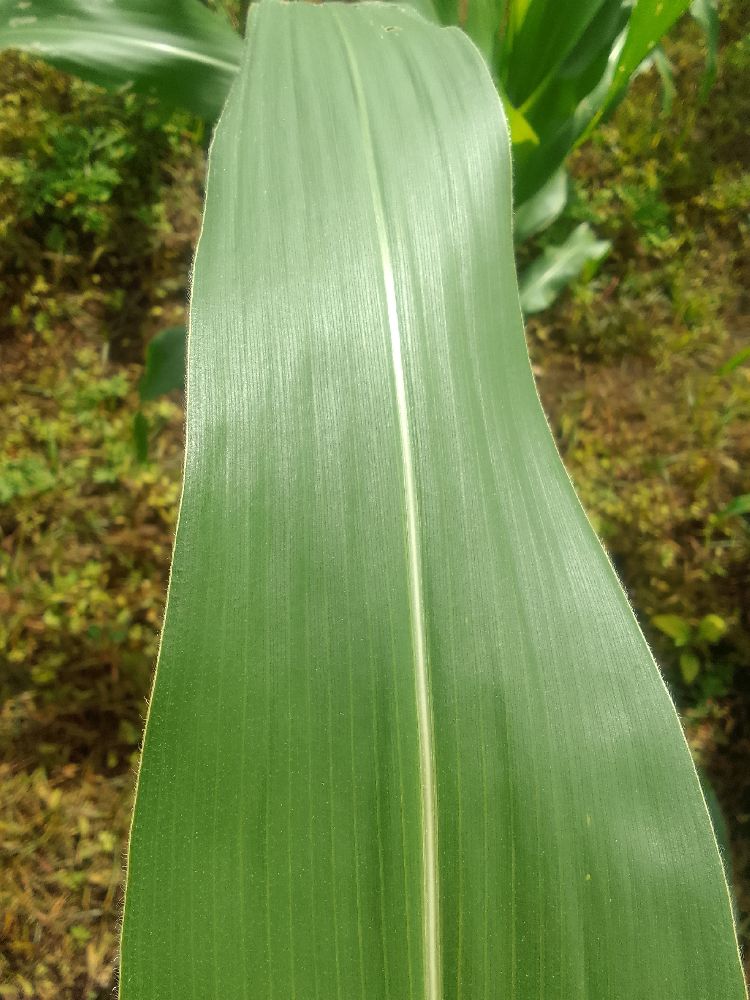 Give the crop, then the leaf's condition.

maize, healthy
